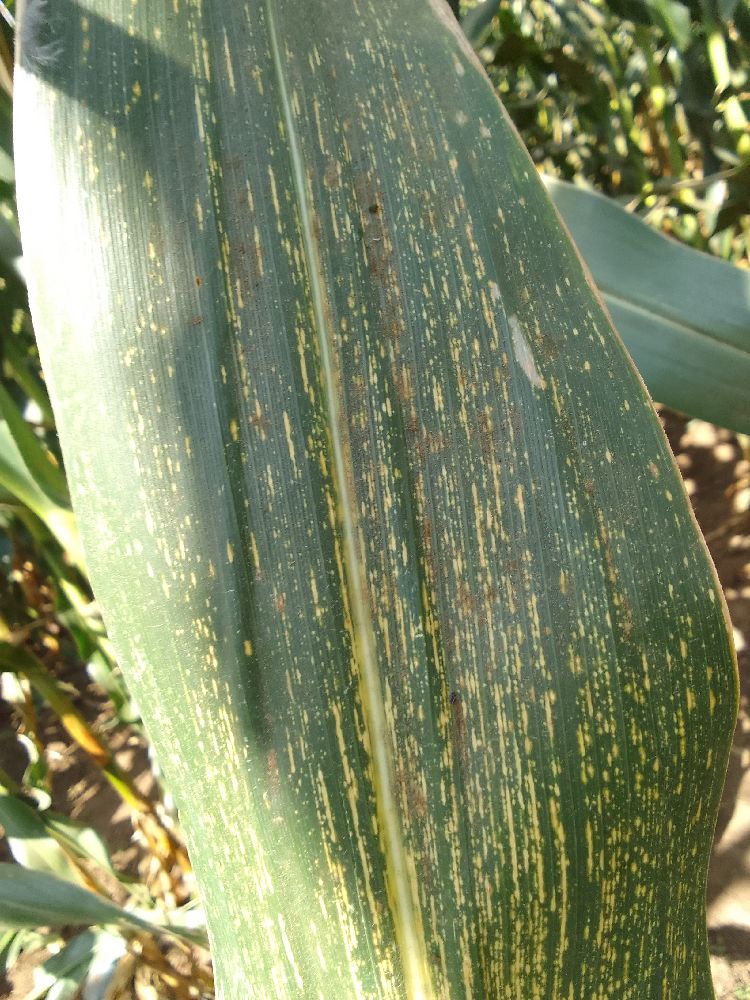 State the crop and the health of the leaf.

maize, maize streak virus
